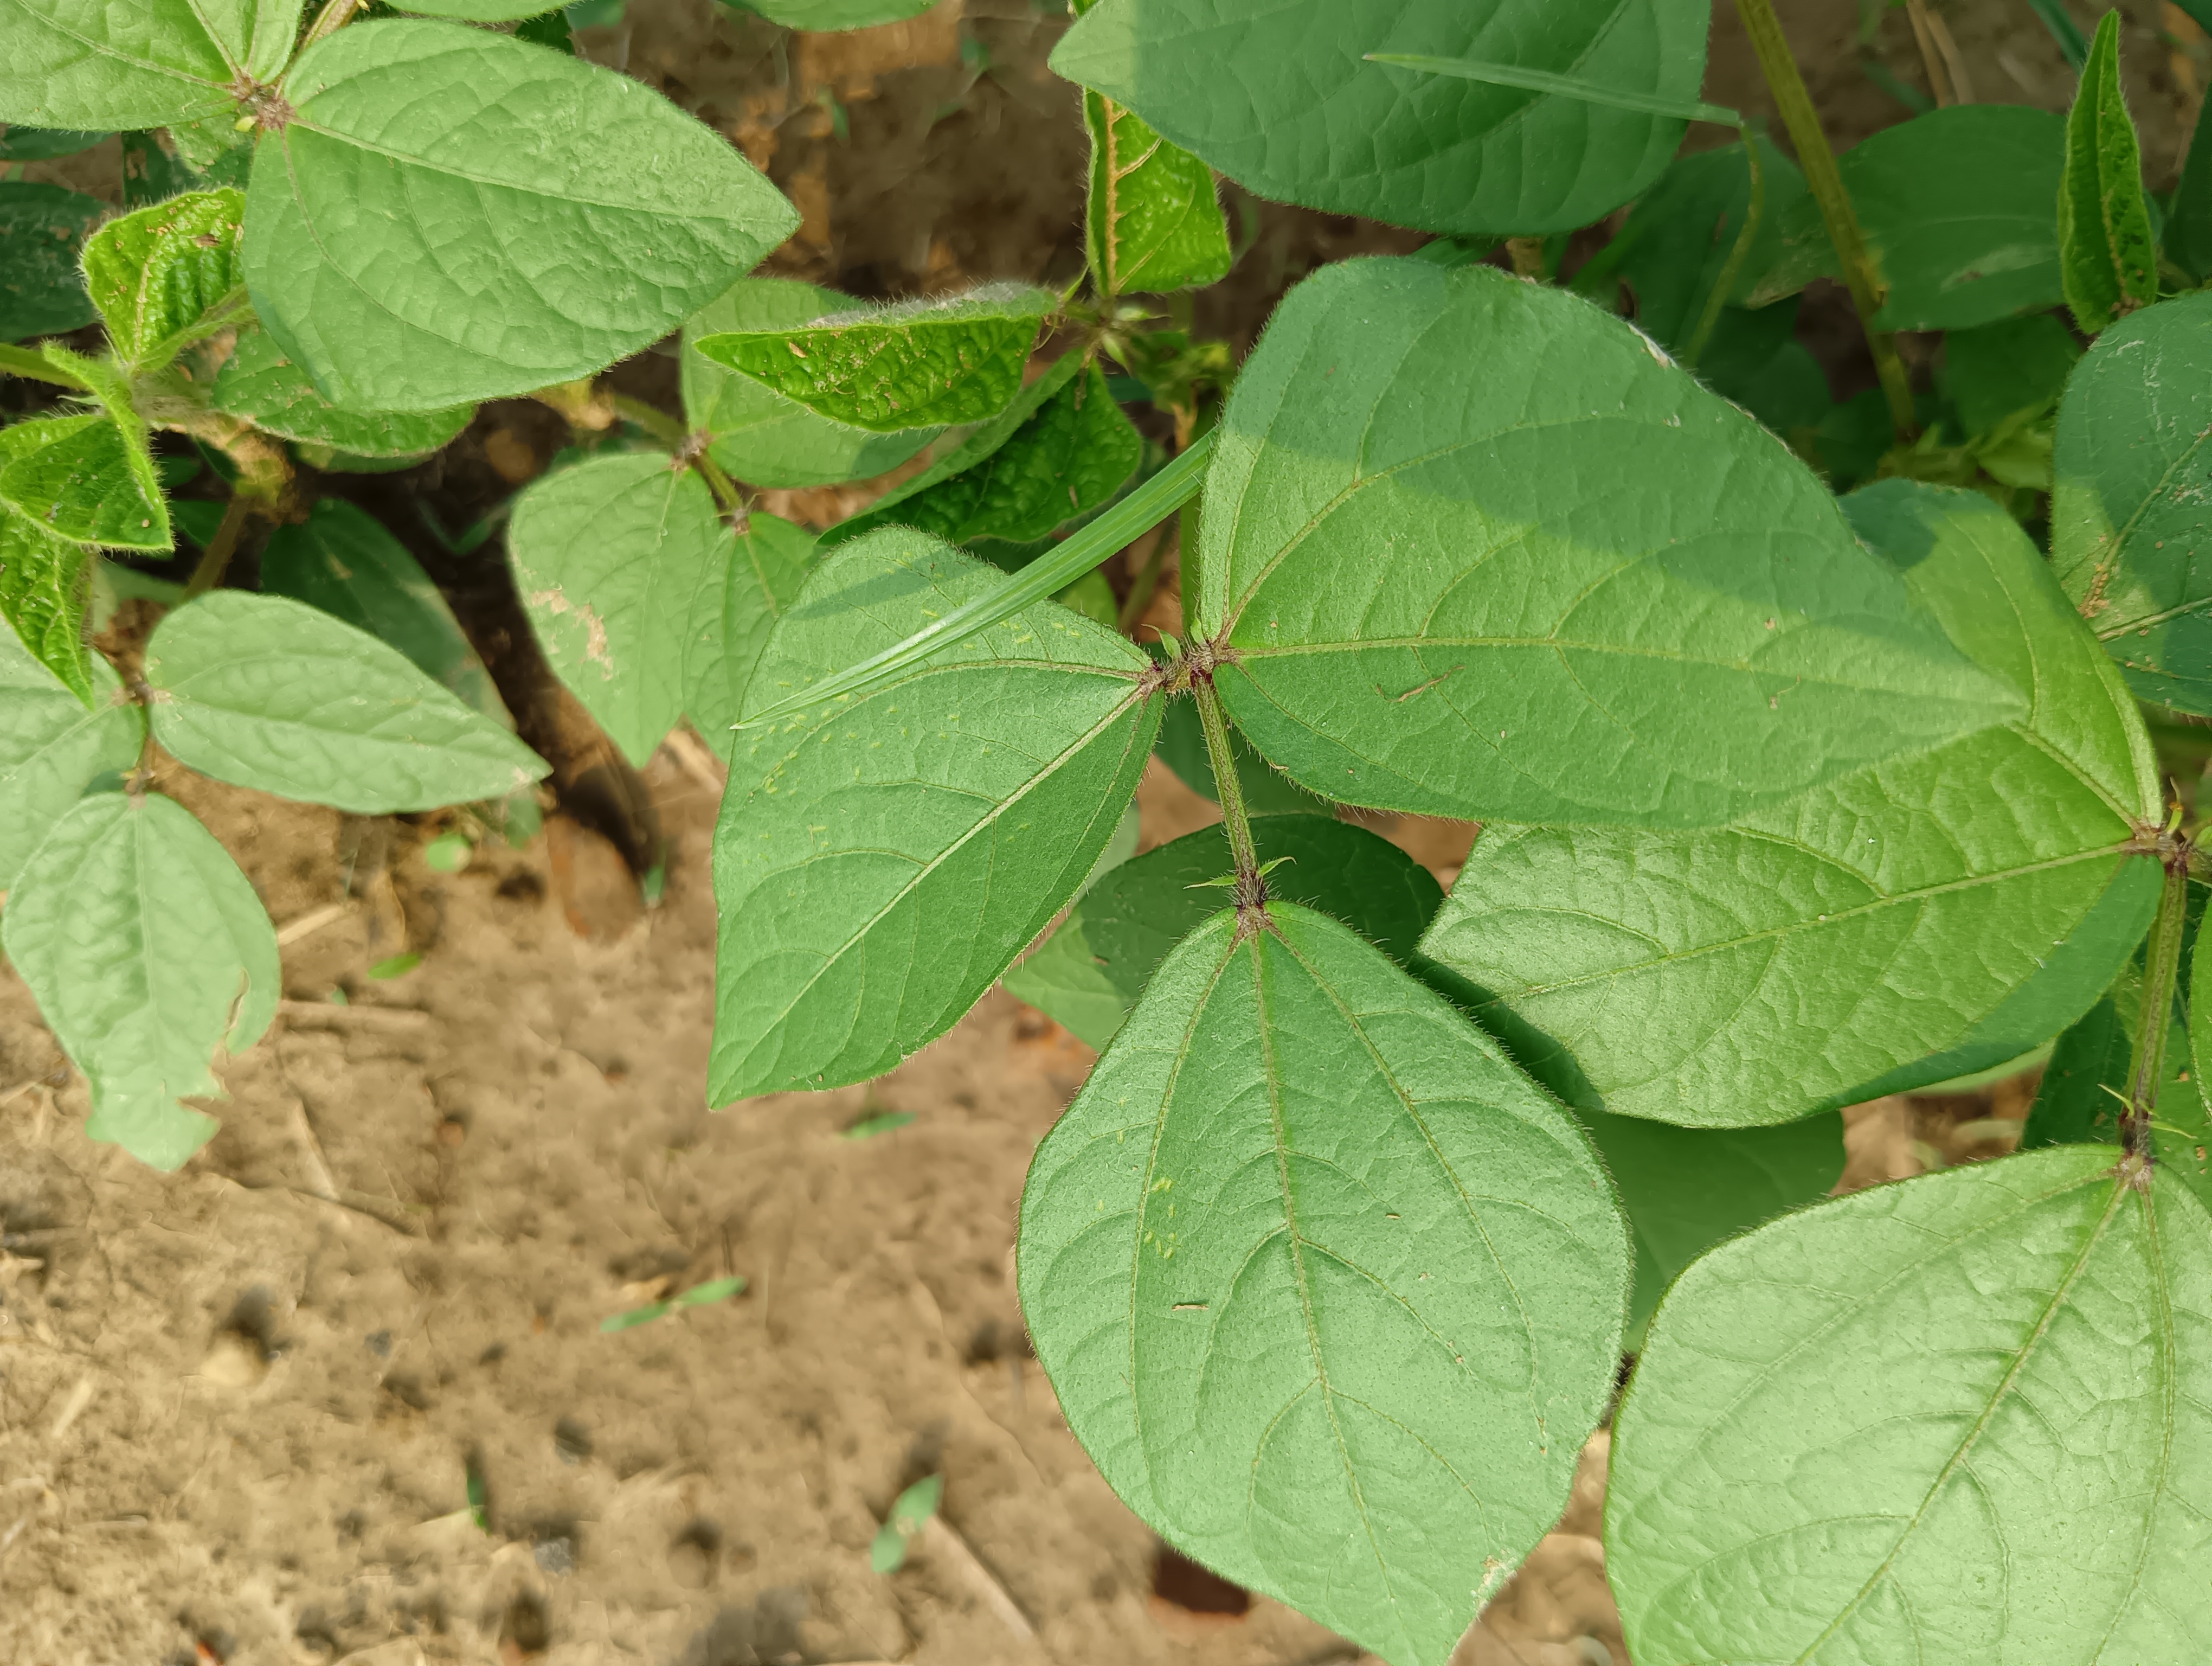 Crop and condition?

mungbean, healthy
